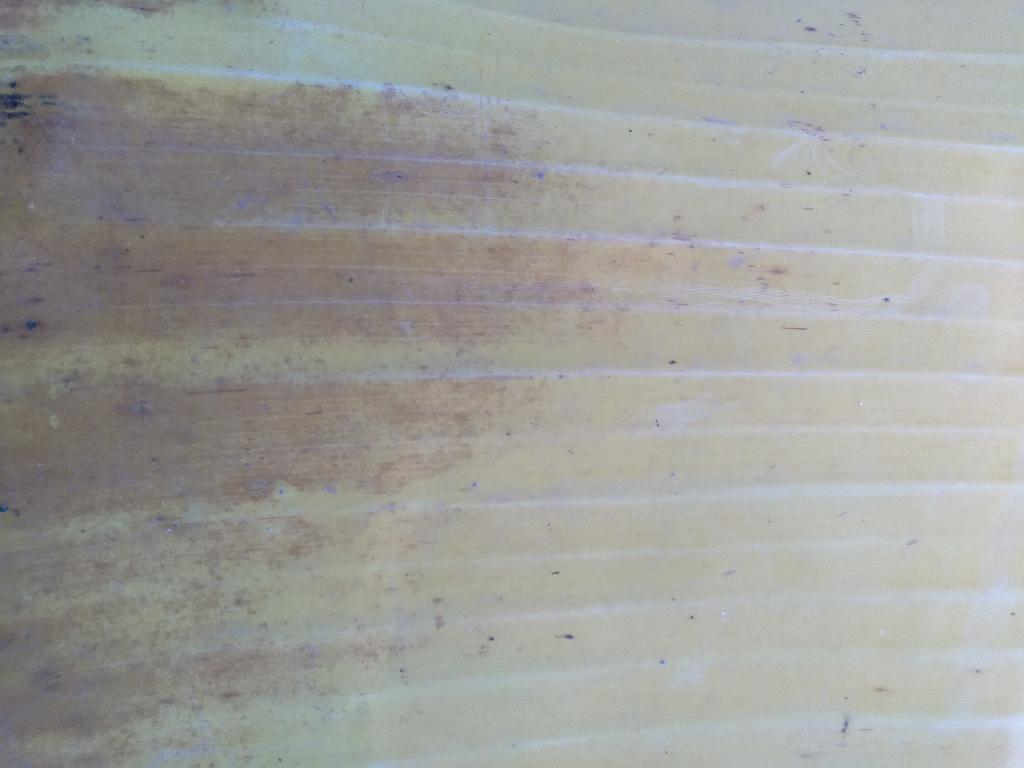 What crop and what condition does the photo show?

banana, fusarium wilt race 1
